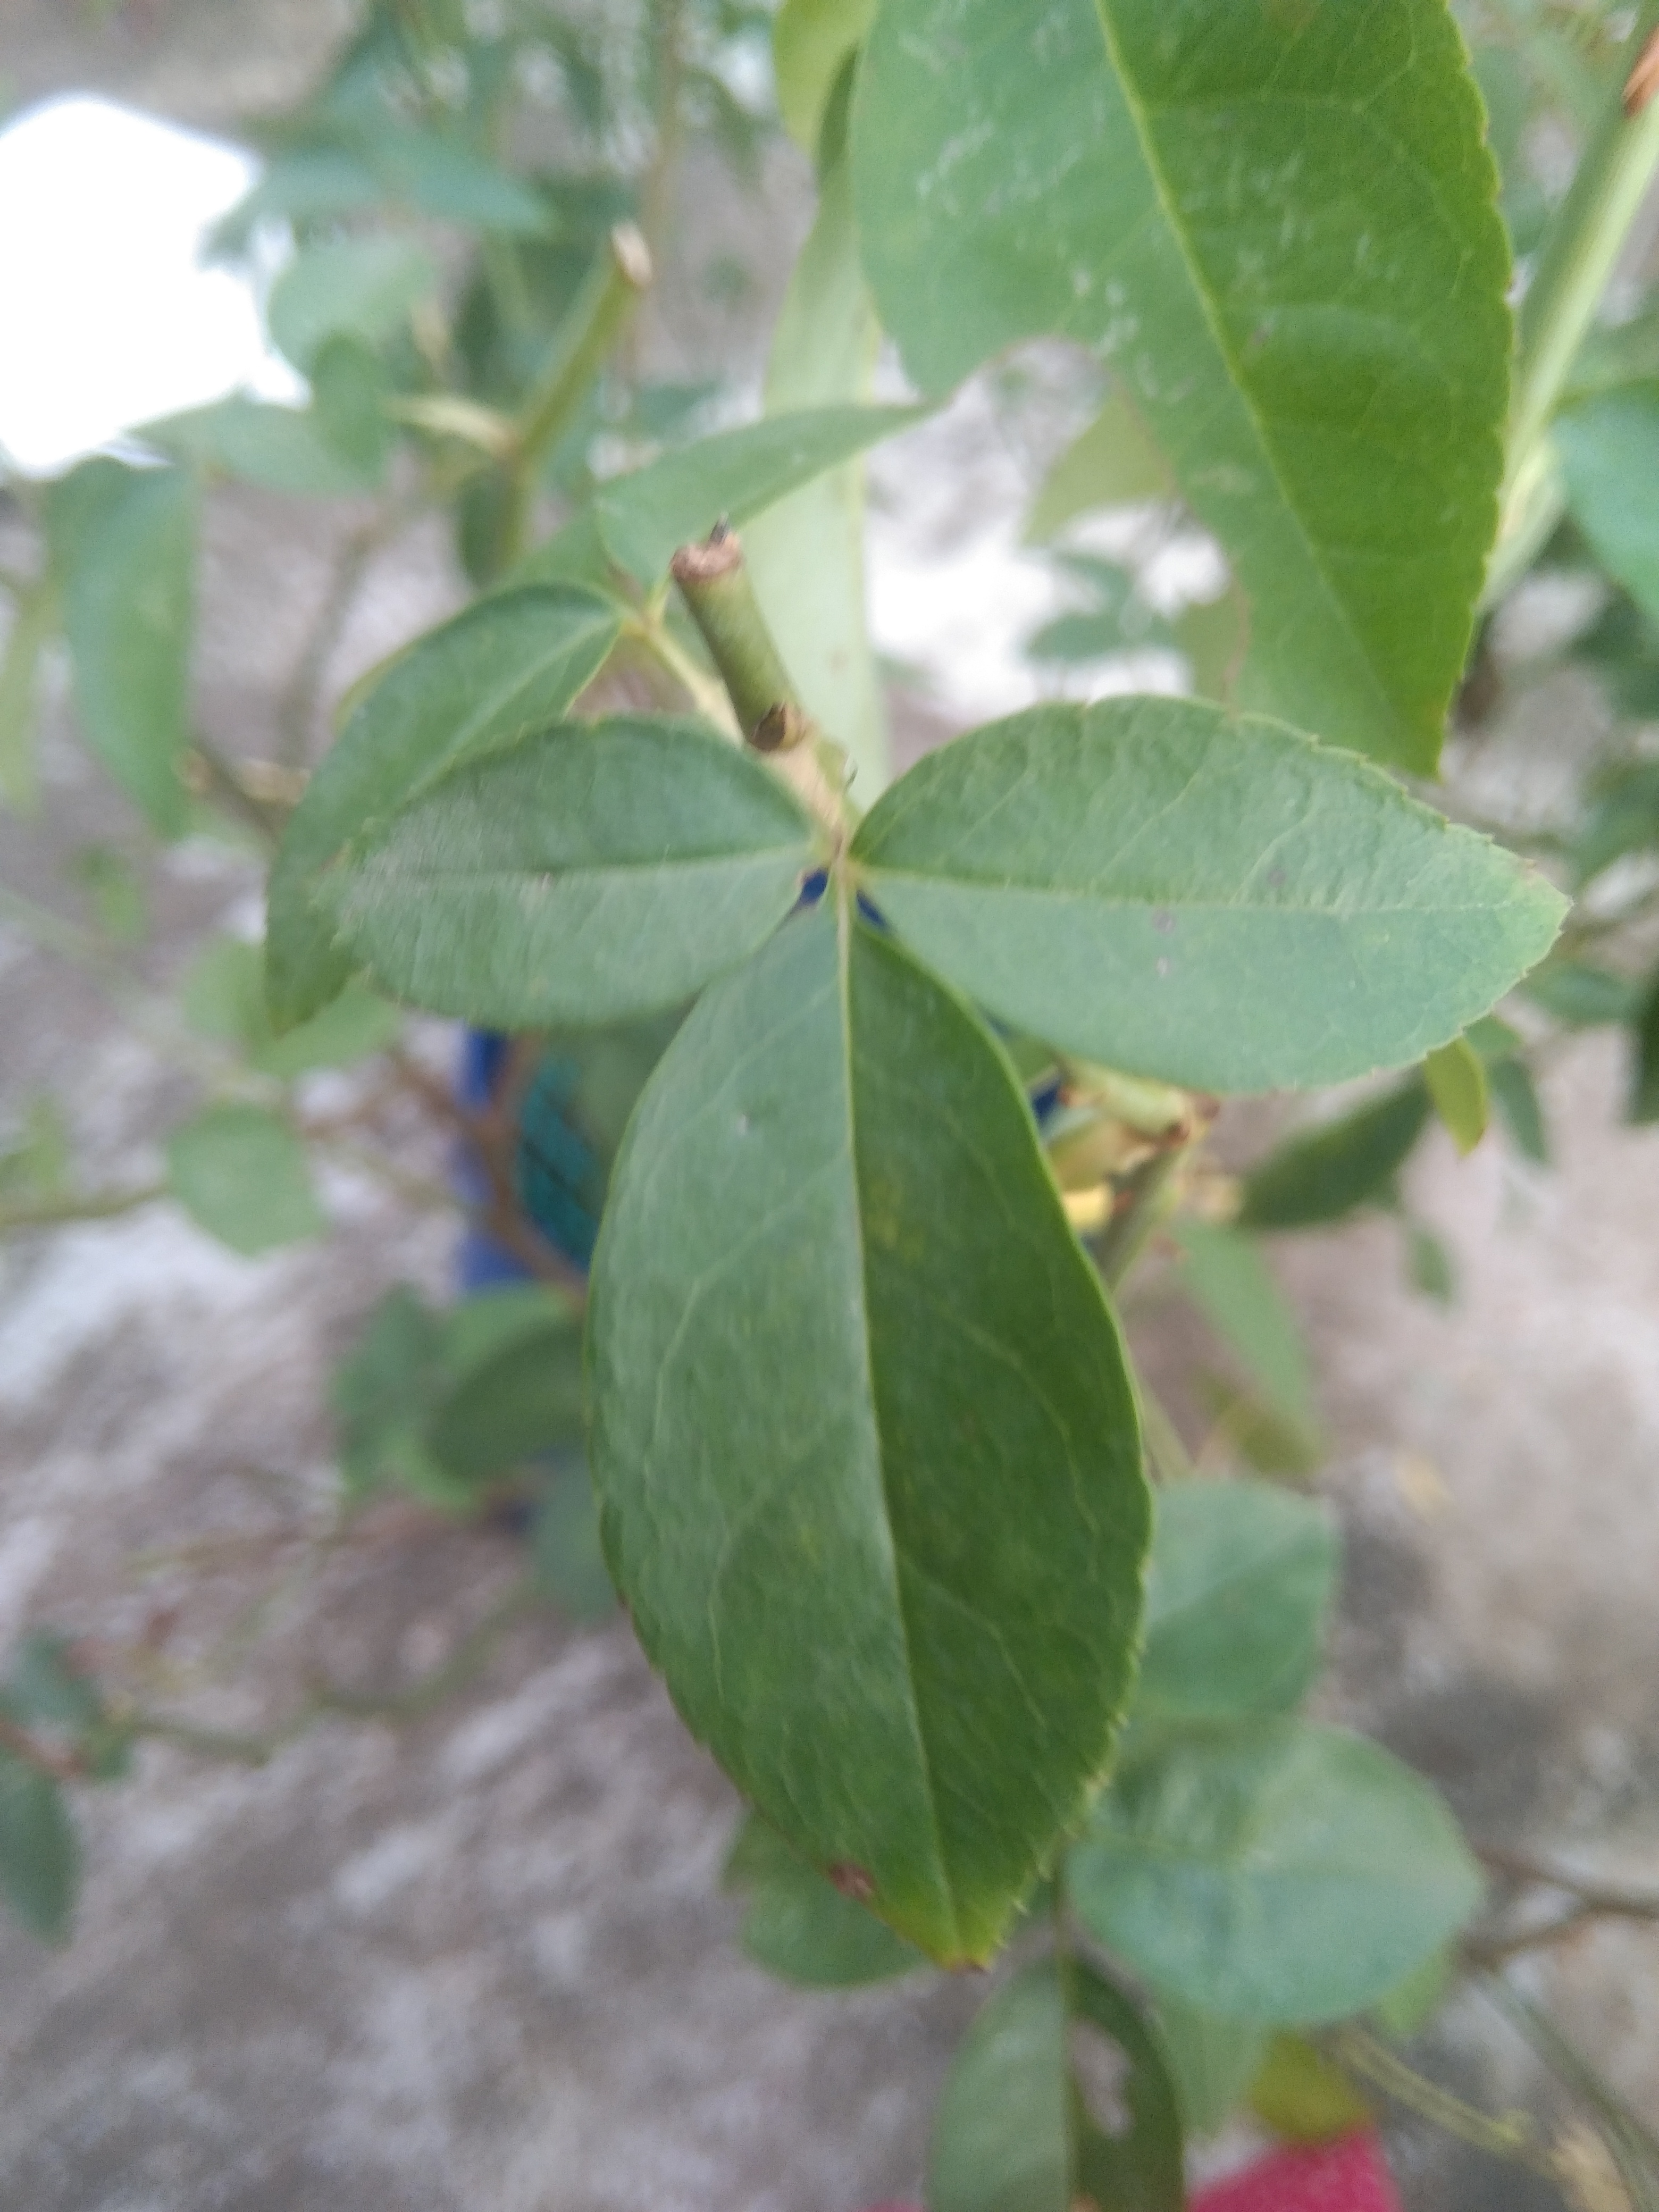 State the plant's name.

rose
